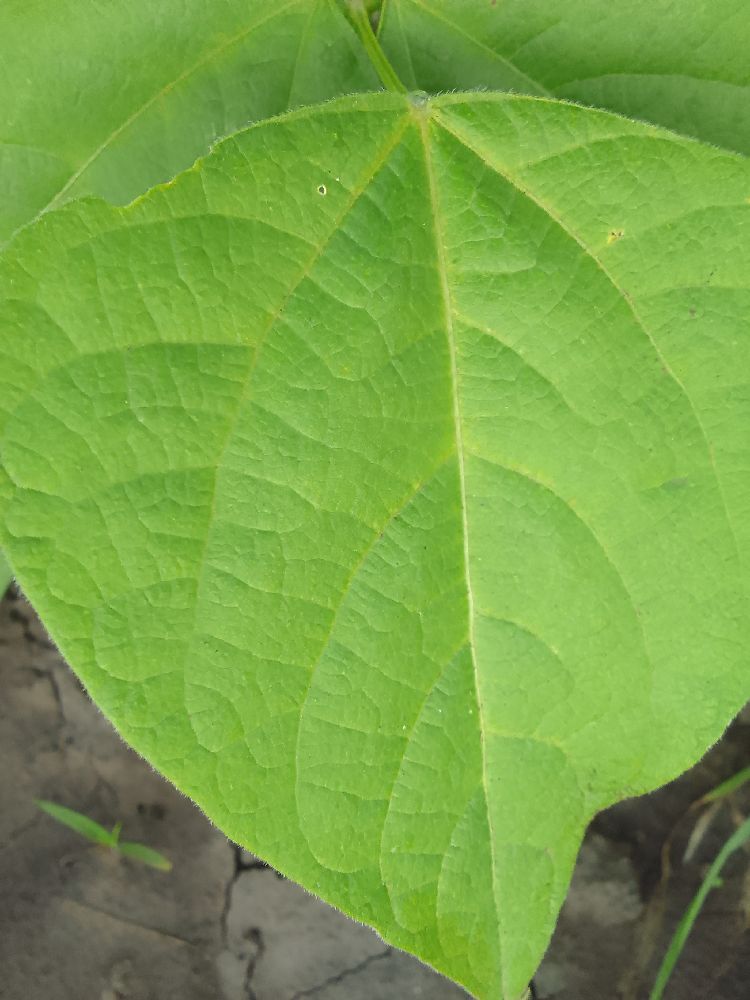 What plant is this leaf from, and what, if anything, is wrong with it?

common bean, healthy
